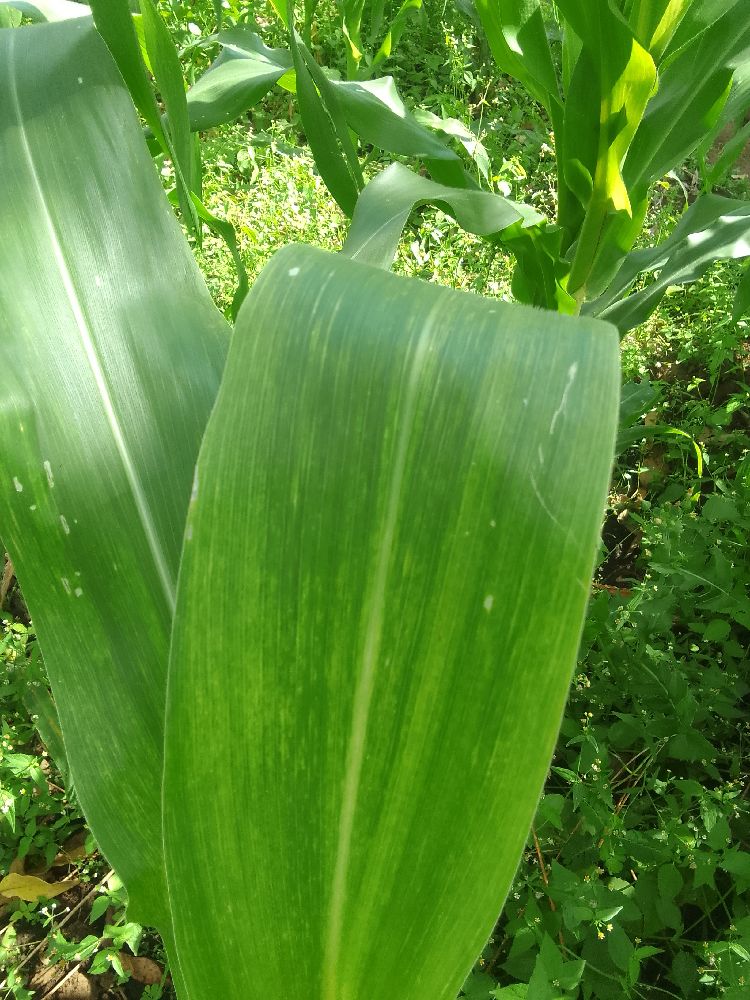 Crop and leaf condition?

maize, maize lethal necrosis
